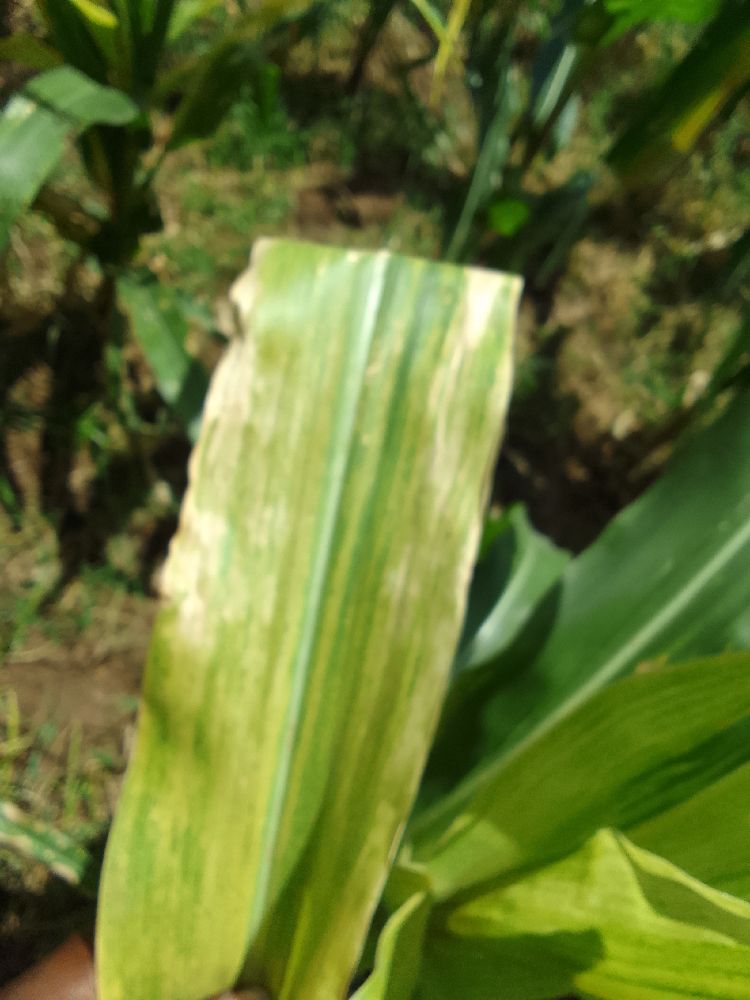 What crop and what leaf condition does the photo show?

maize, maize lethal necrosis
